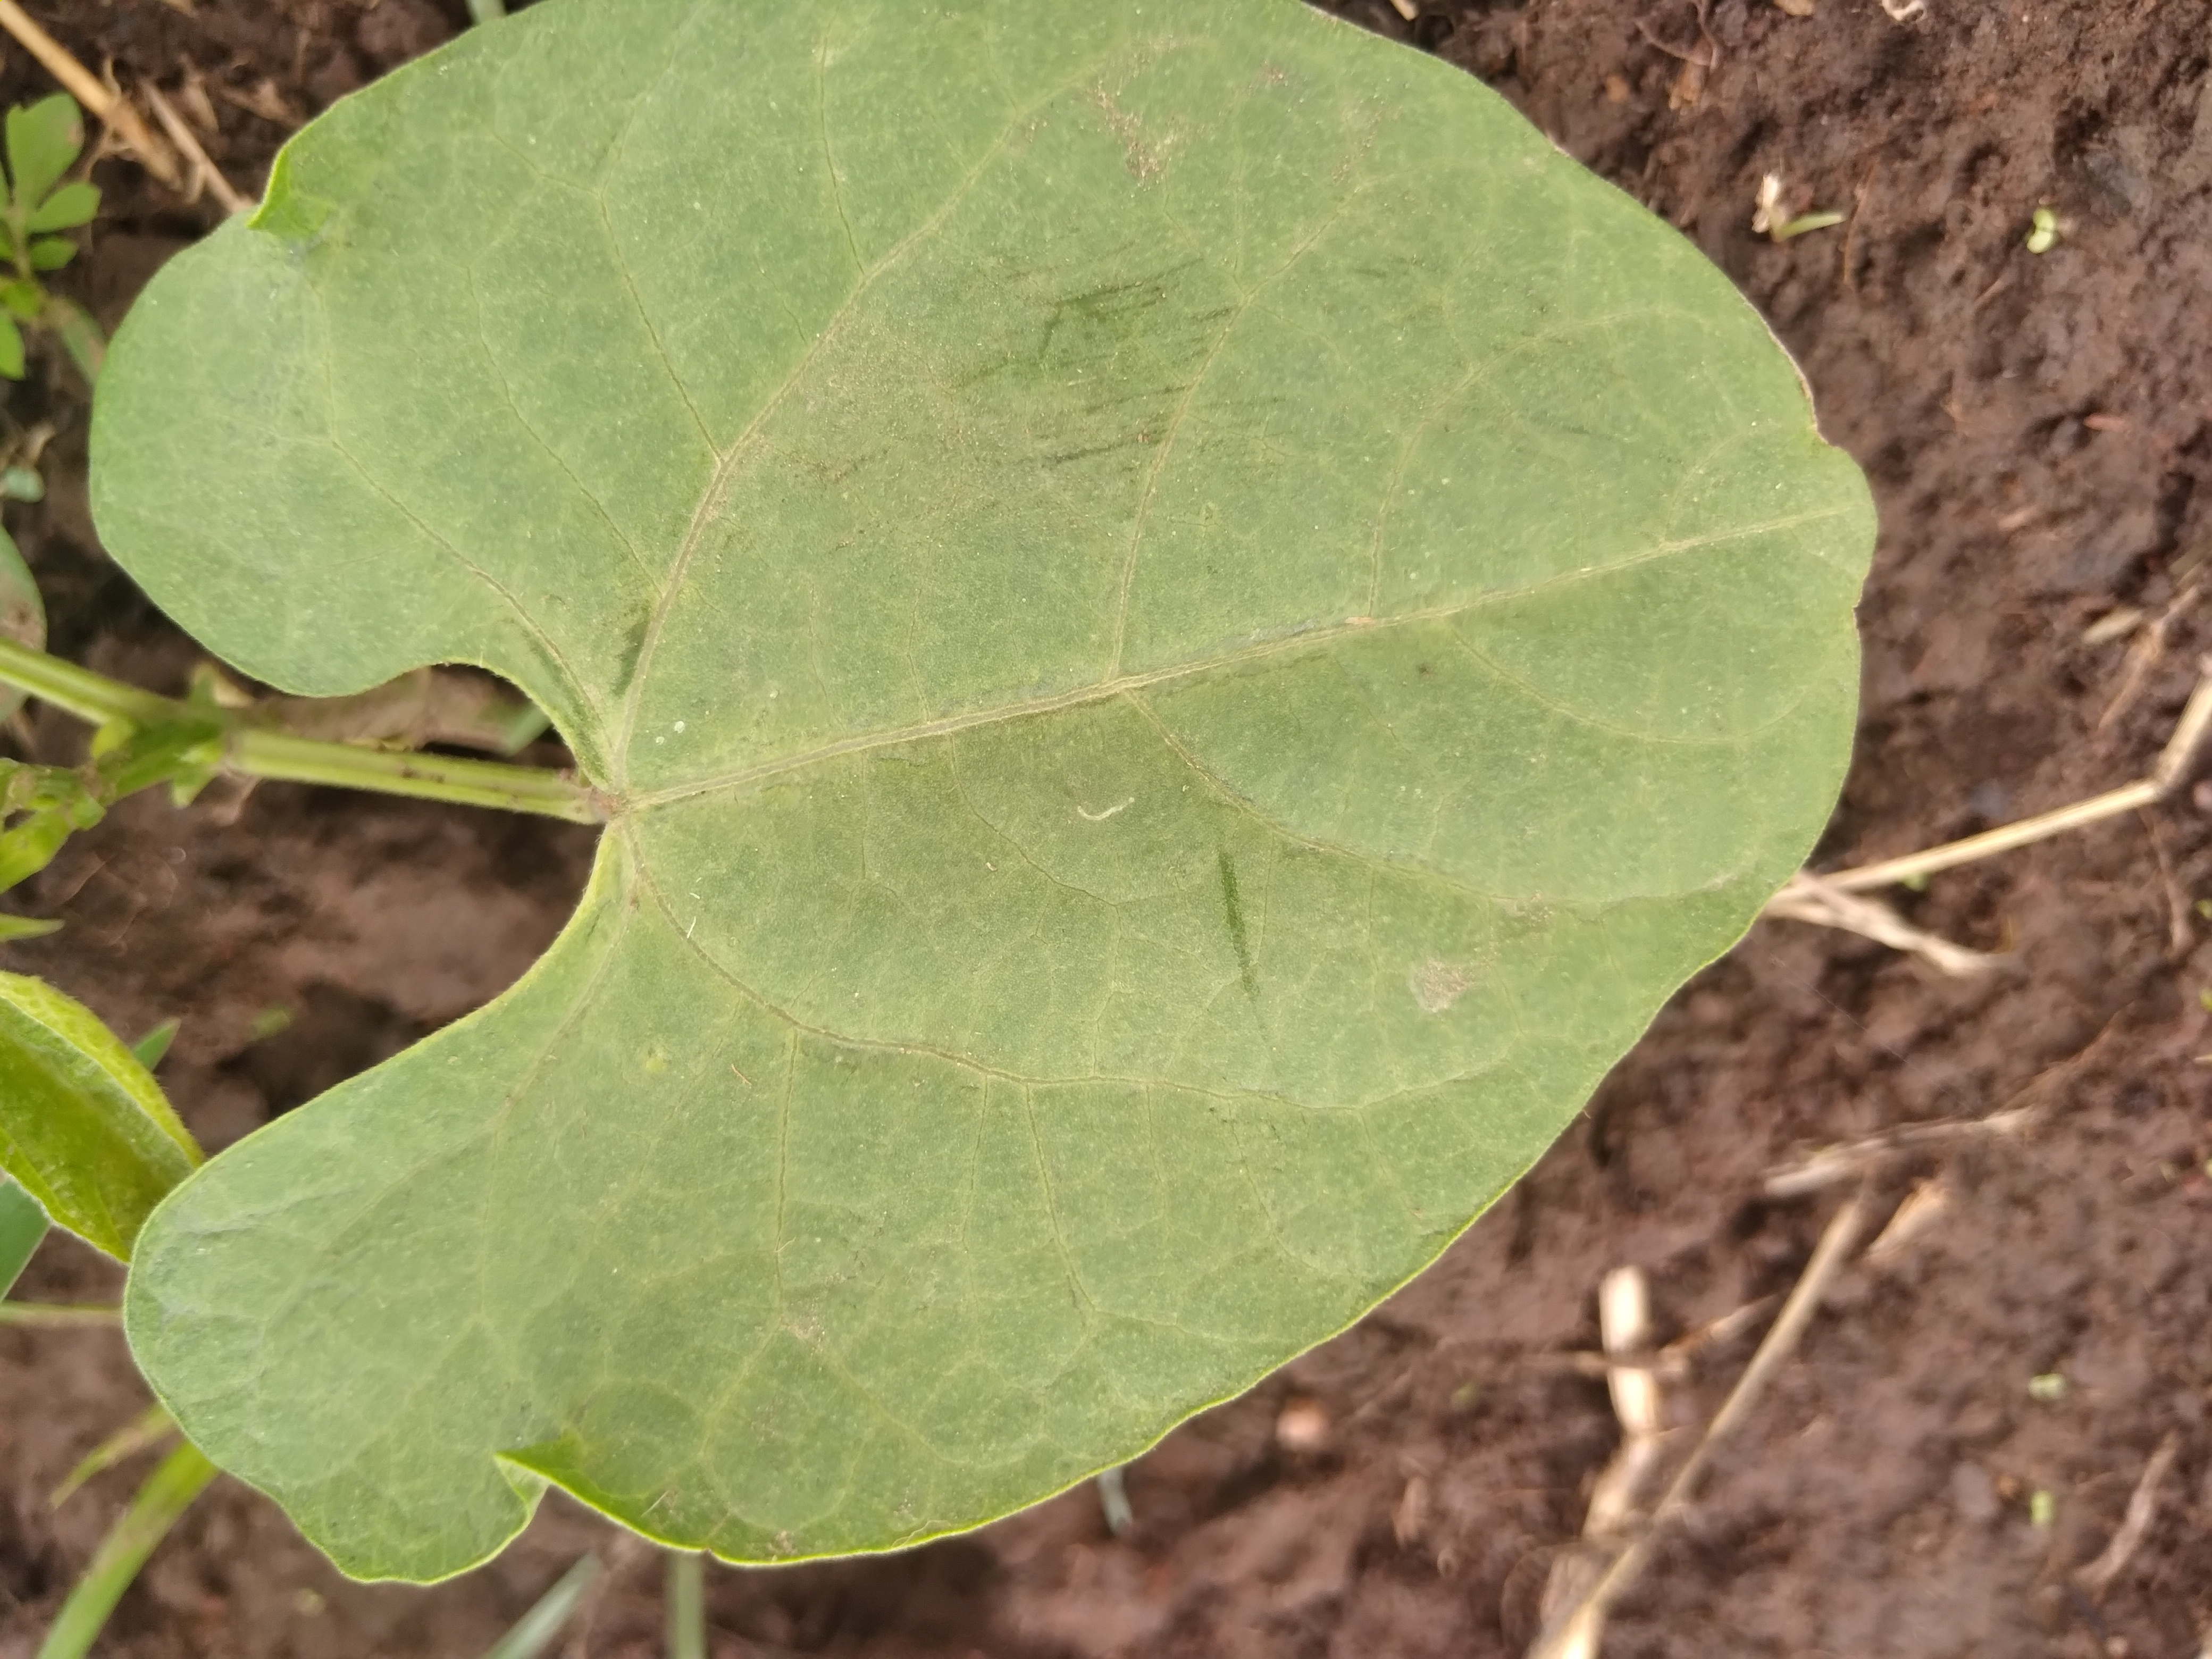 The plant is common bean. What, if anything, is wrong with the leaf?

healthy
